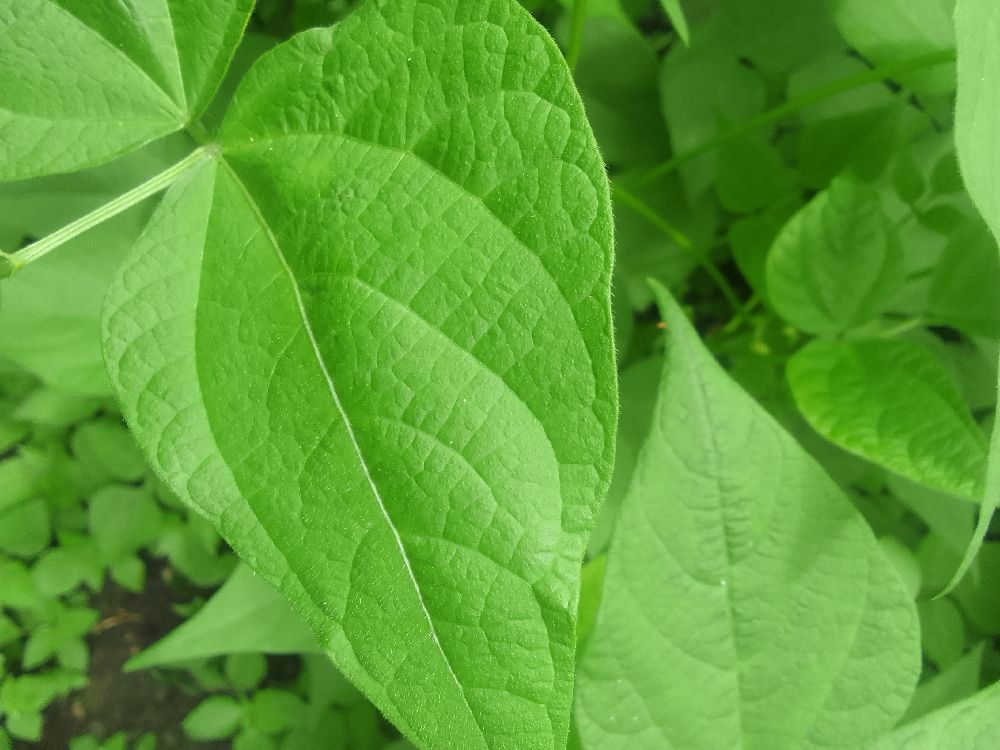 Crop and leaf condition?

common bean, healthy
